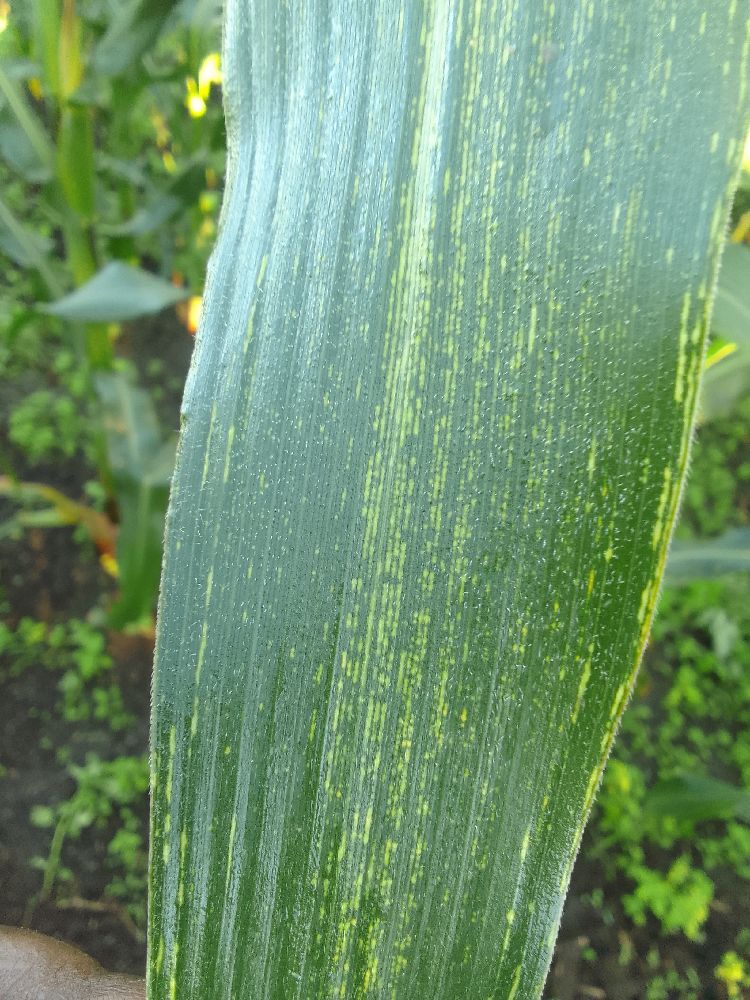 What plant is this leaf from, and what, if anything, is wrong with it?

maize, maize streak virus
